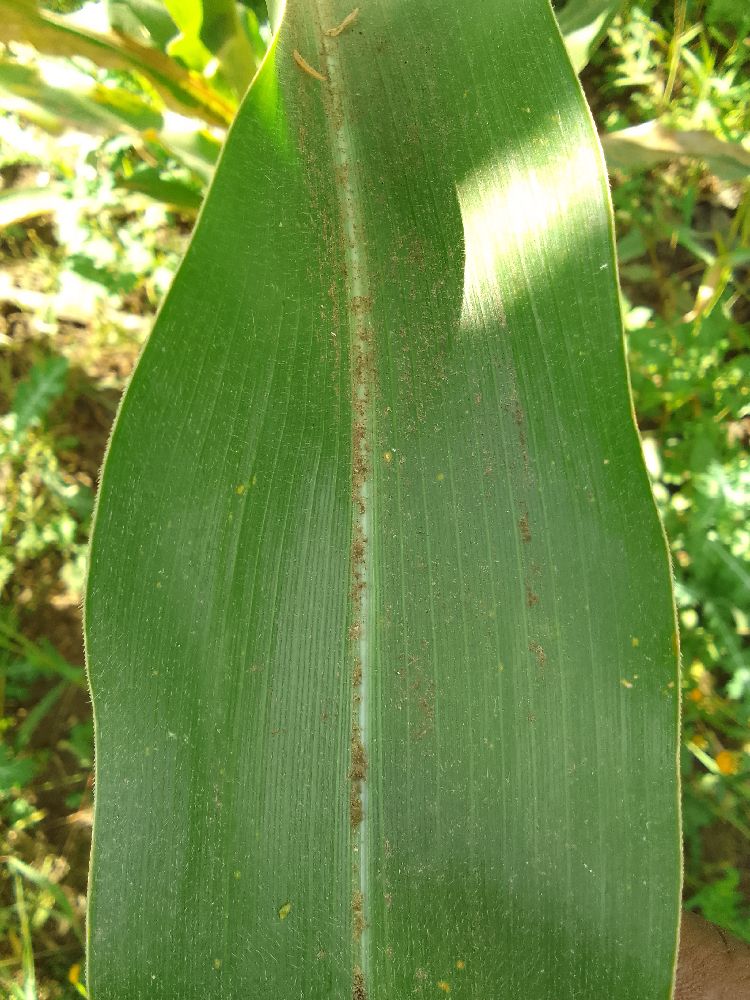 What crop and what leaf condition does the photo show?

maize, healthy
